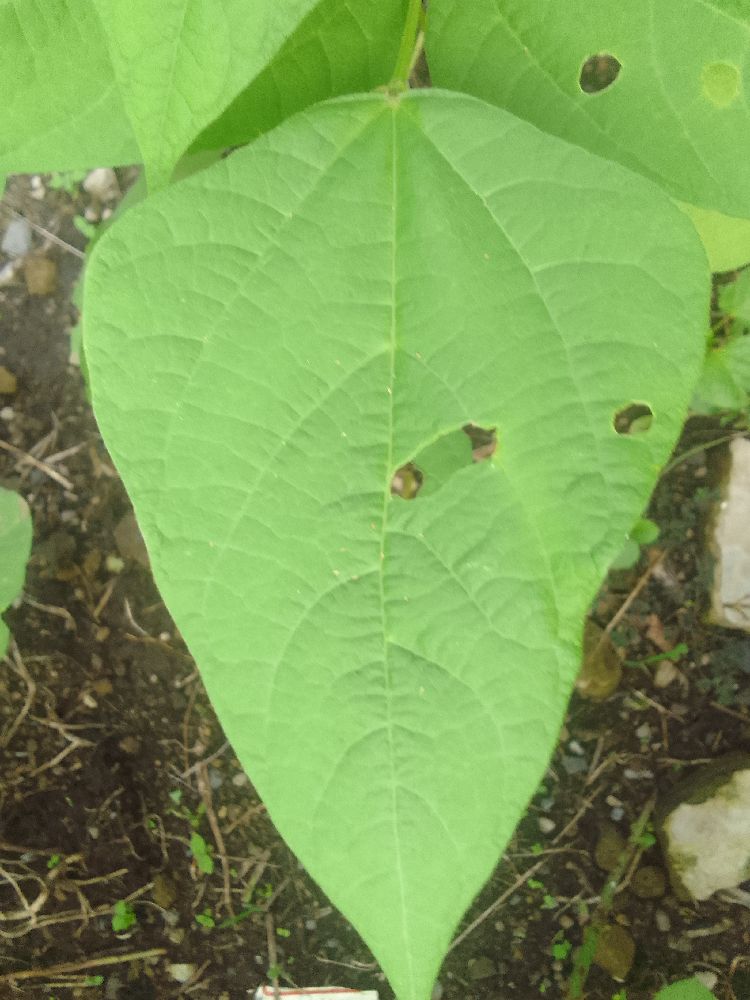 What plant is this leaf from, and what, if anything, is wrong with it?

common bean, healthy
